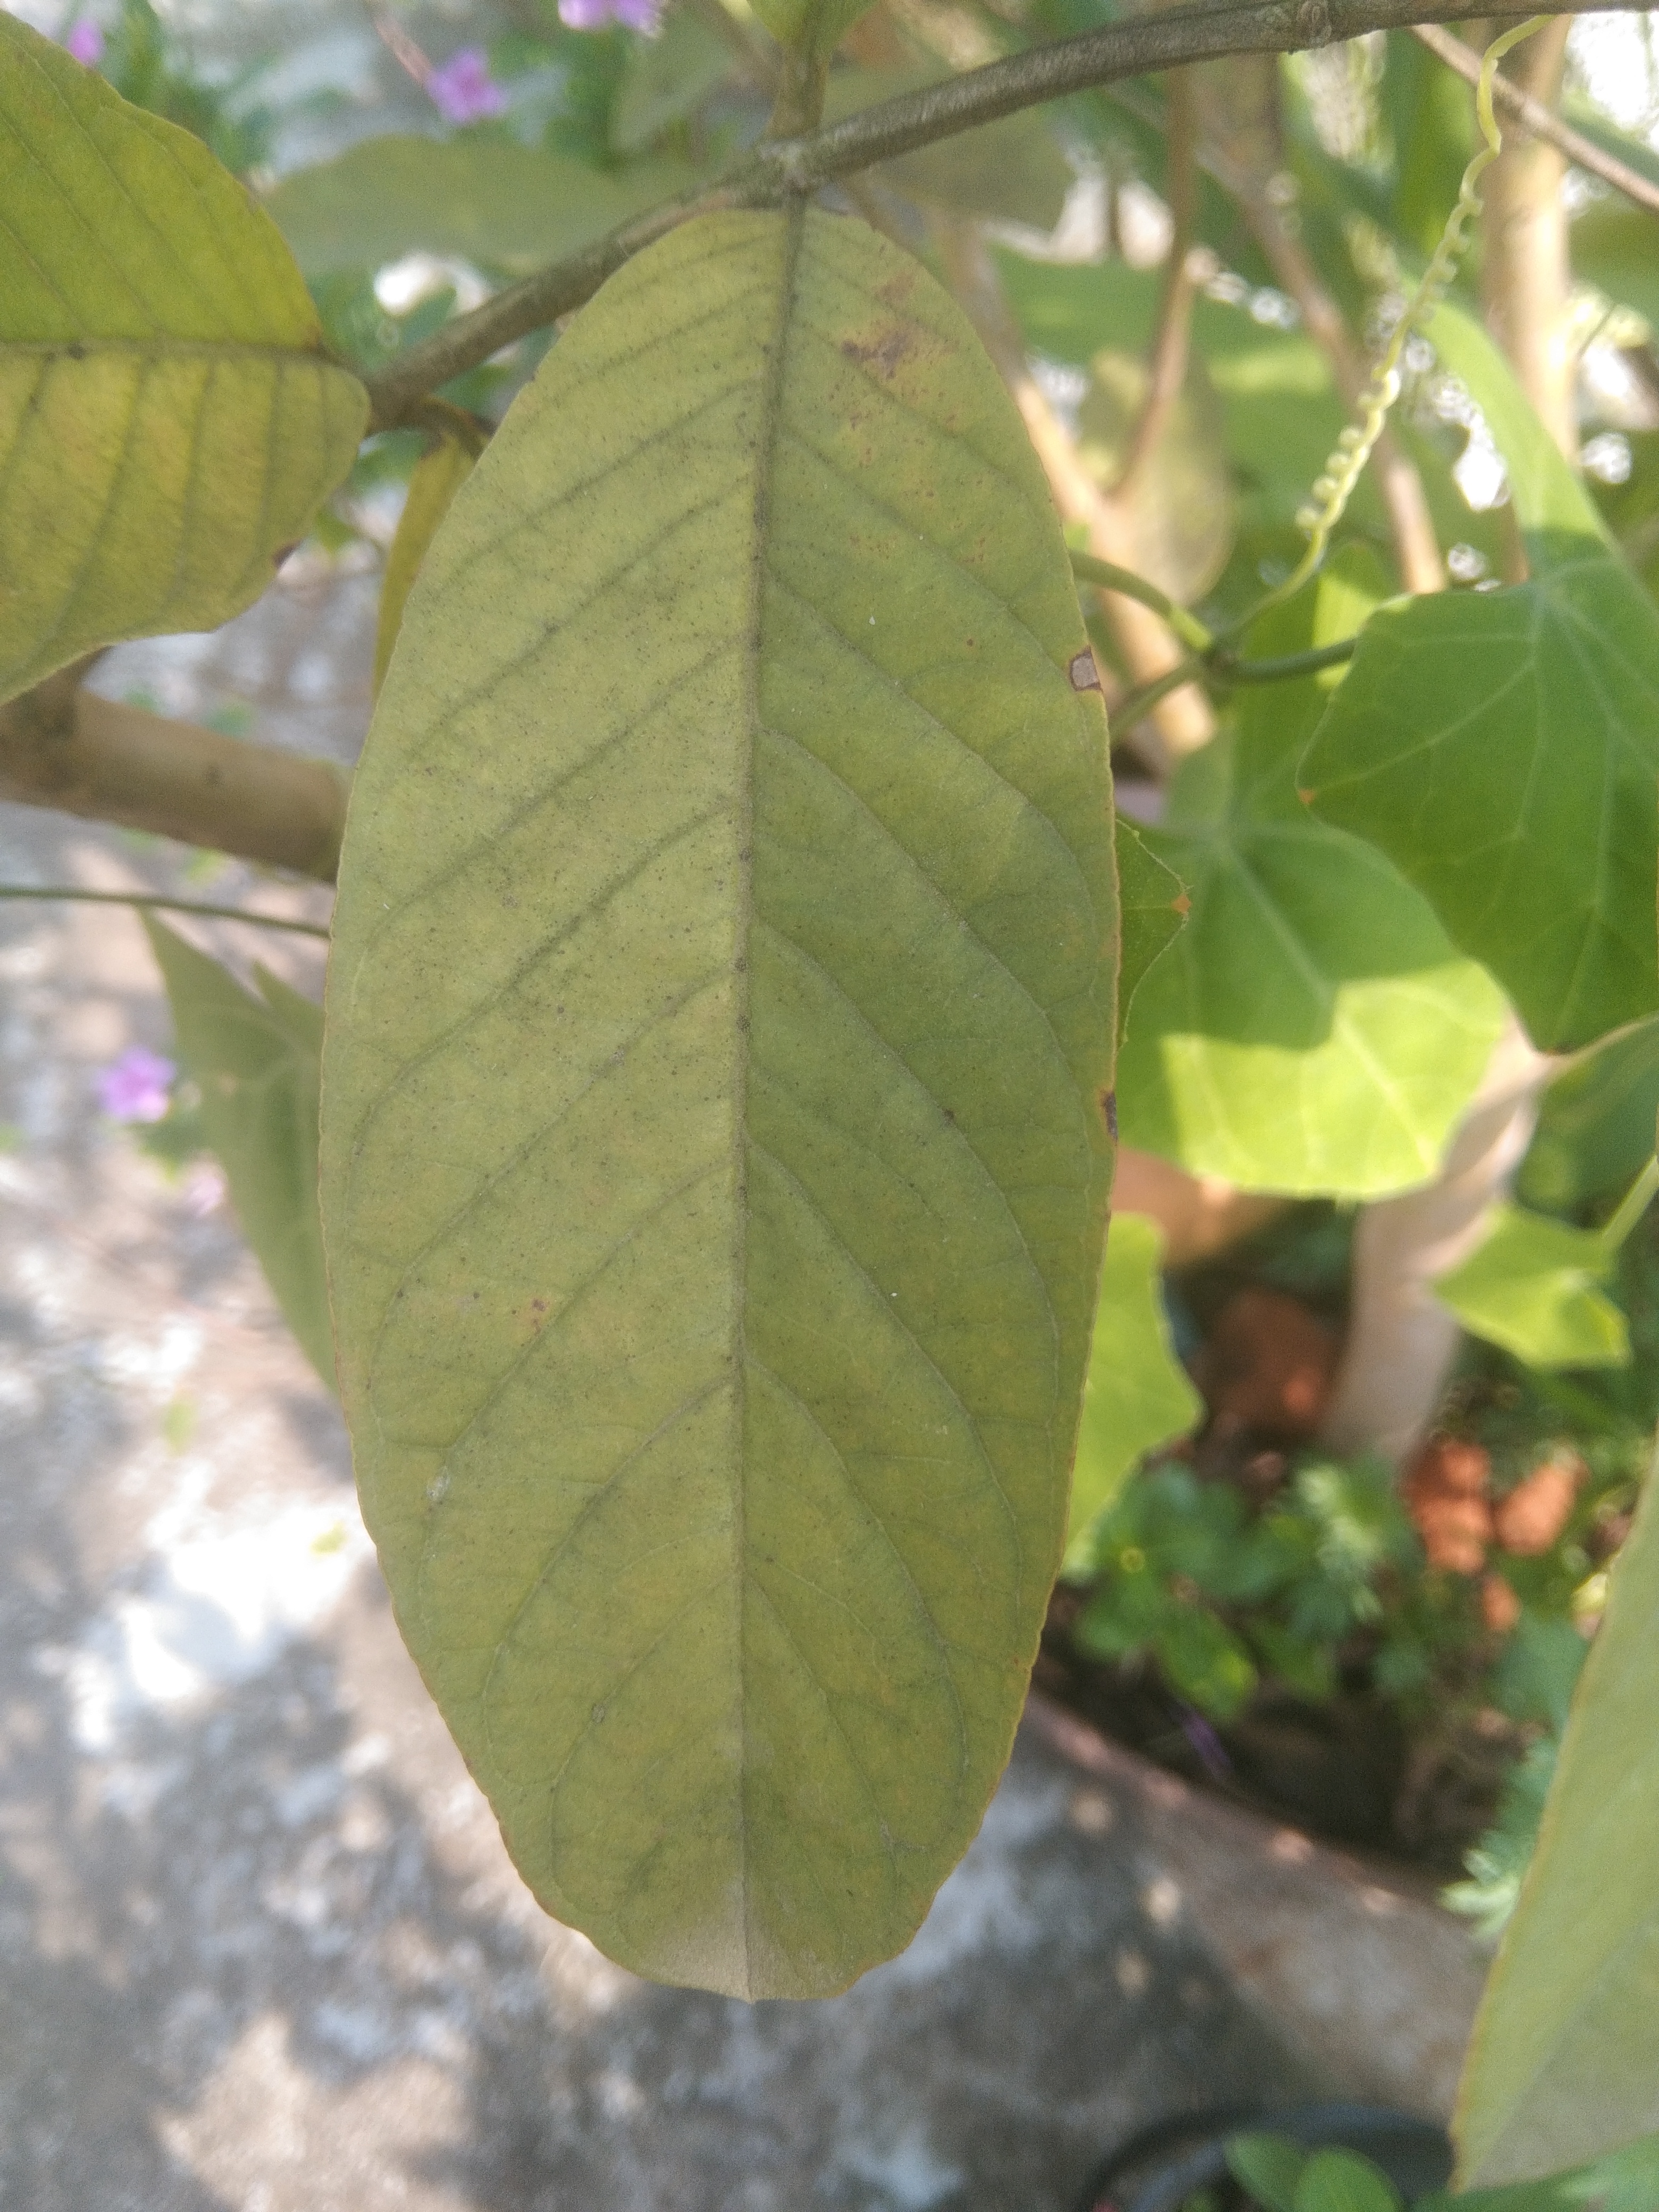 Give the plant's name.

guava
